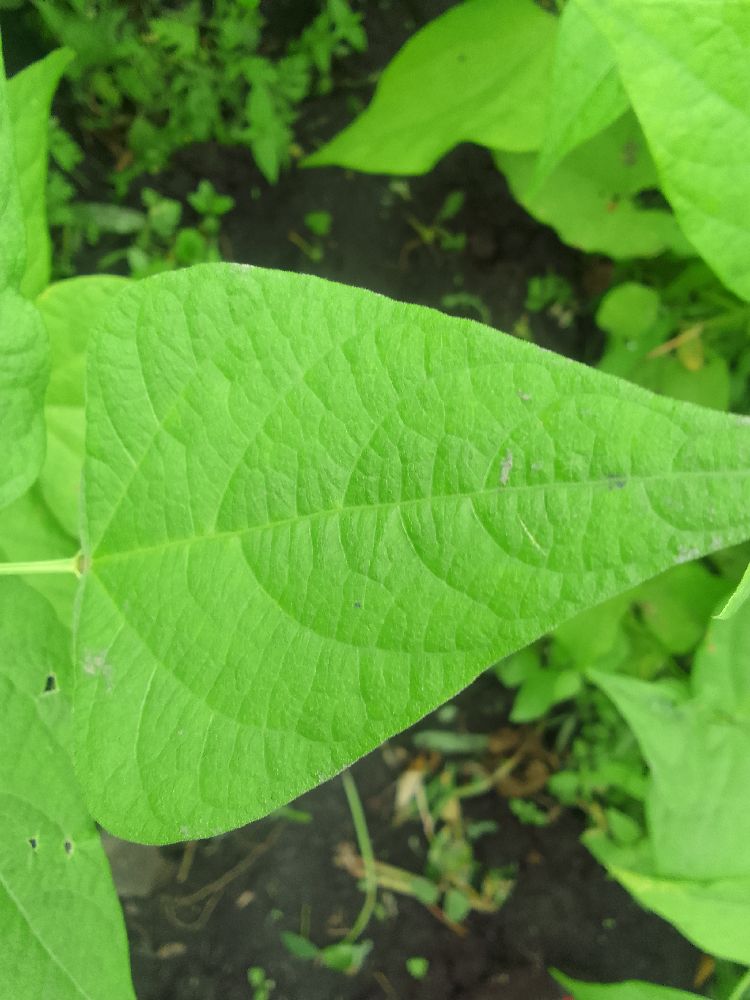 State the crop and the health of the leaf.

common bean, healthy
